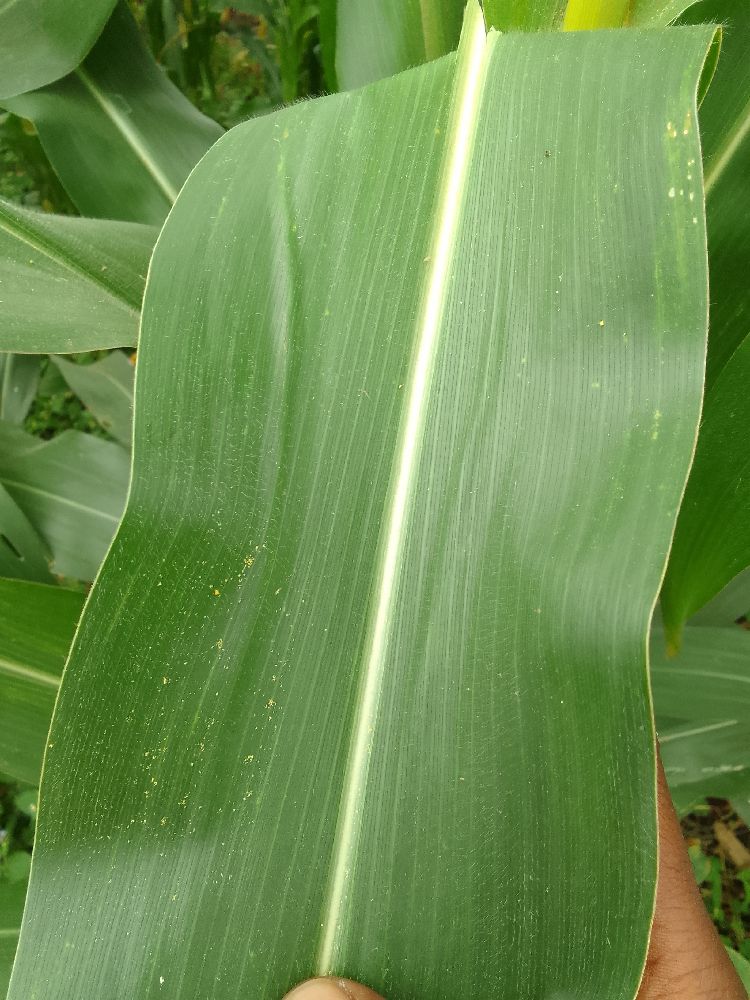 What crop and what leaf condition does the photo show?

maize, healthy
